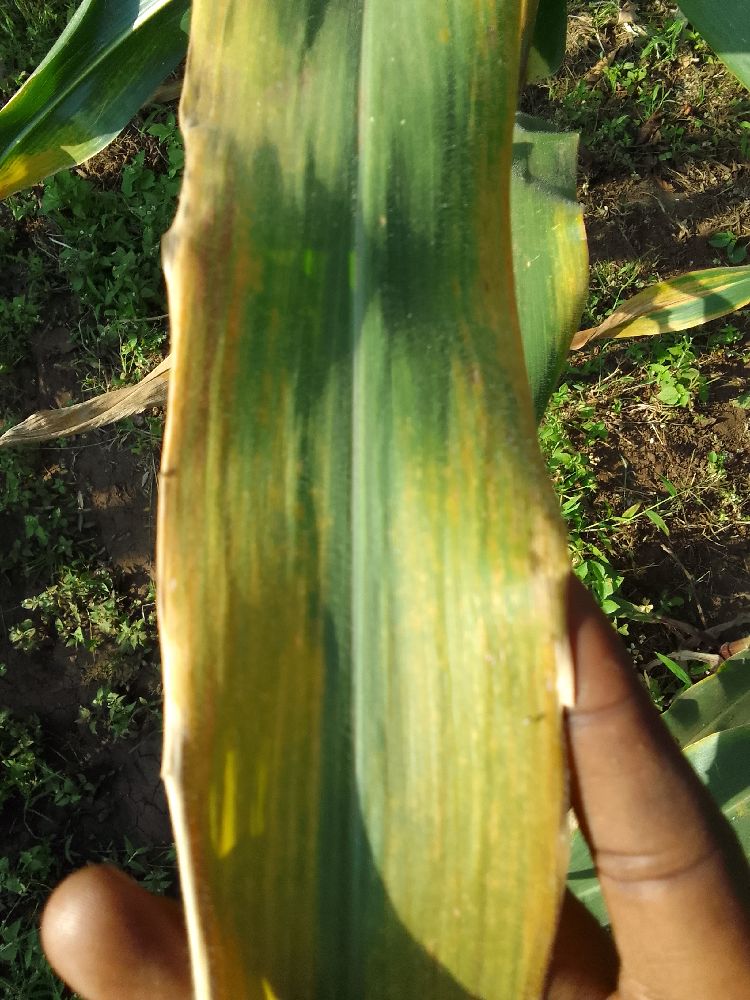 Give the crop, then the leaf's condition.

maize, maize lethal necrosis
